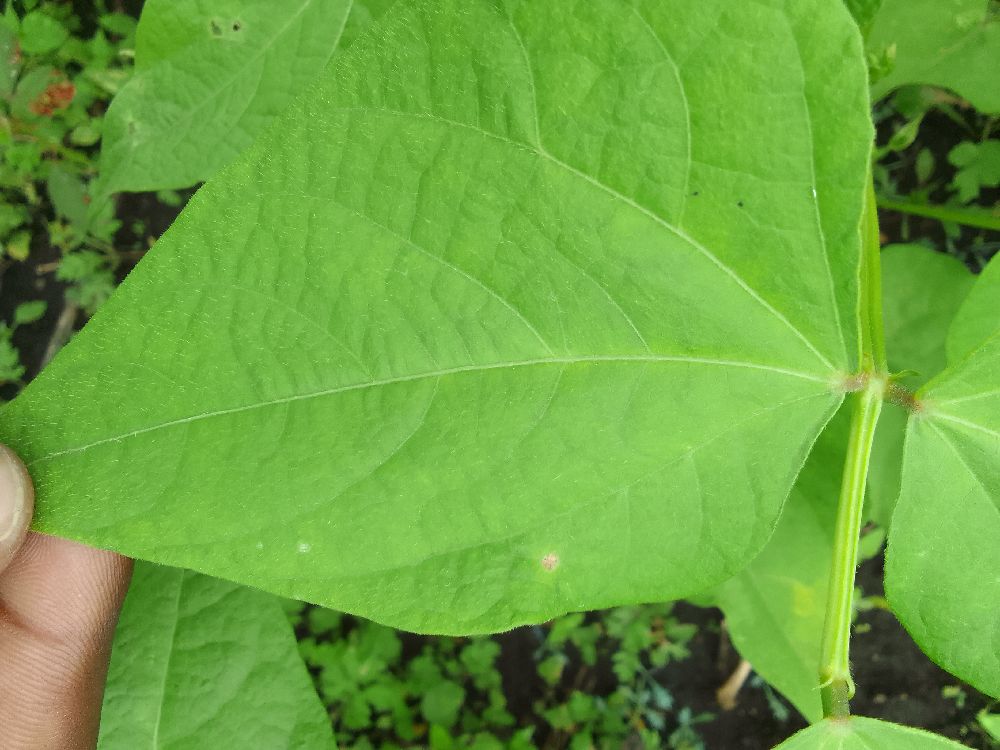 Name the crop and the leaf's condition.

common bean, healthy
